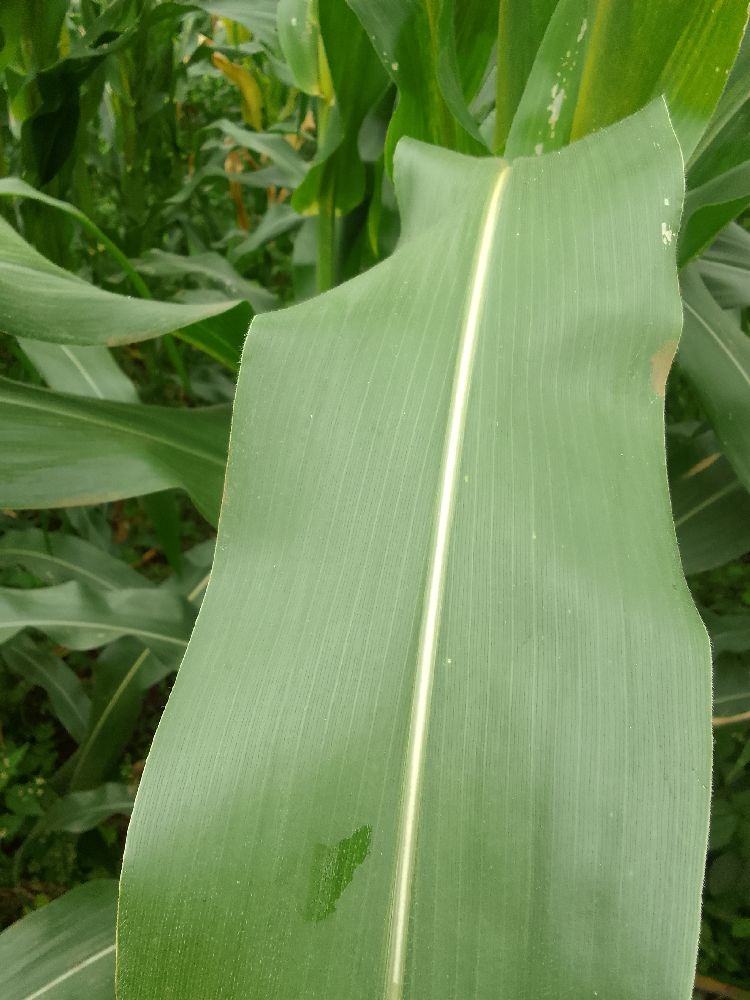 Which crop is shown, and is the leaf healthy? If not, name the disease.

maize, healthy
